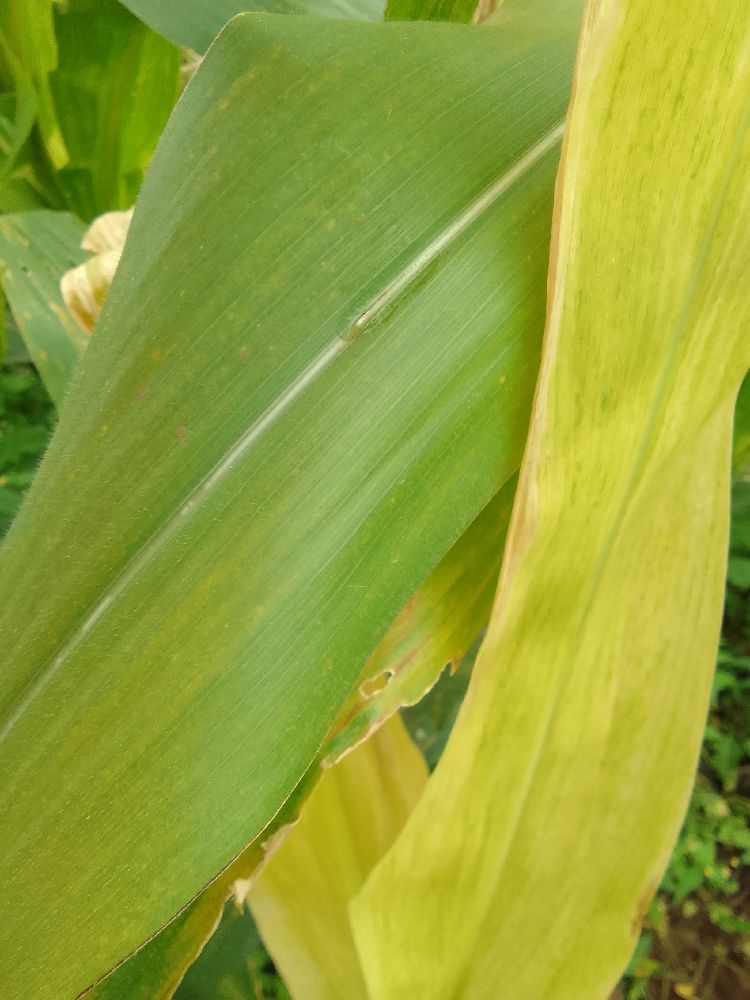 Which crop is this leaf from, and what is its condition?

maize, maize lethal necrosis
